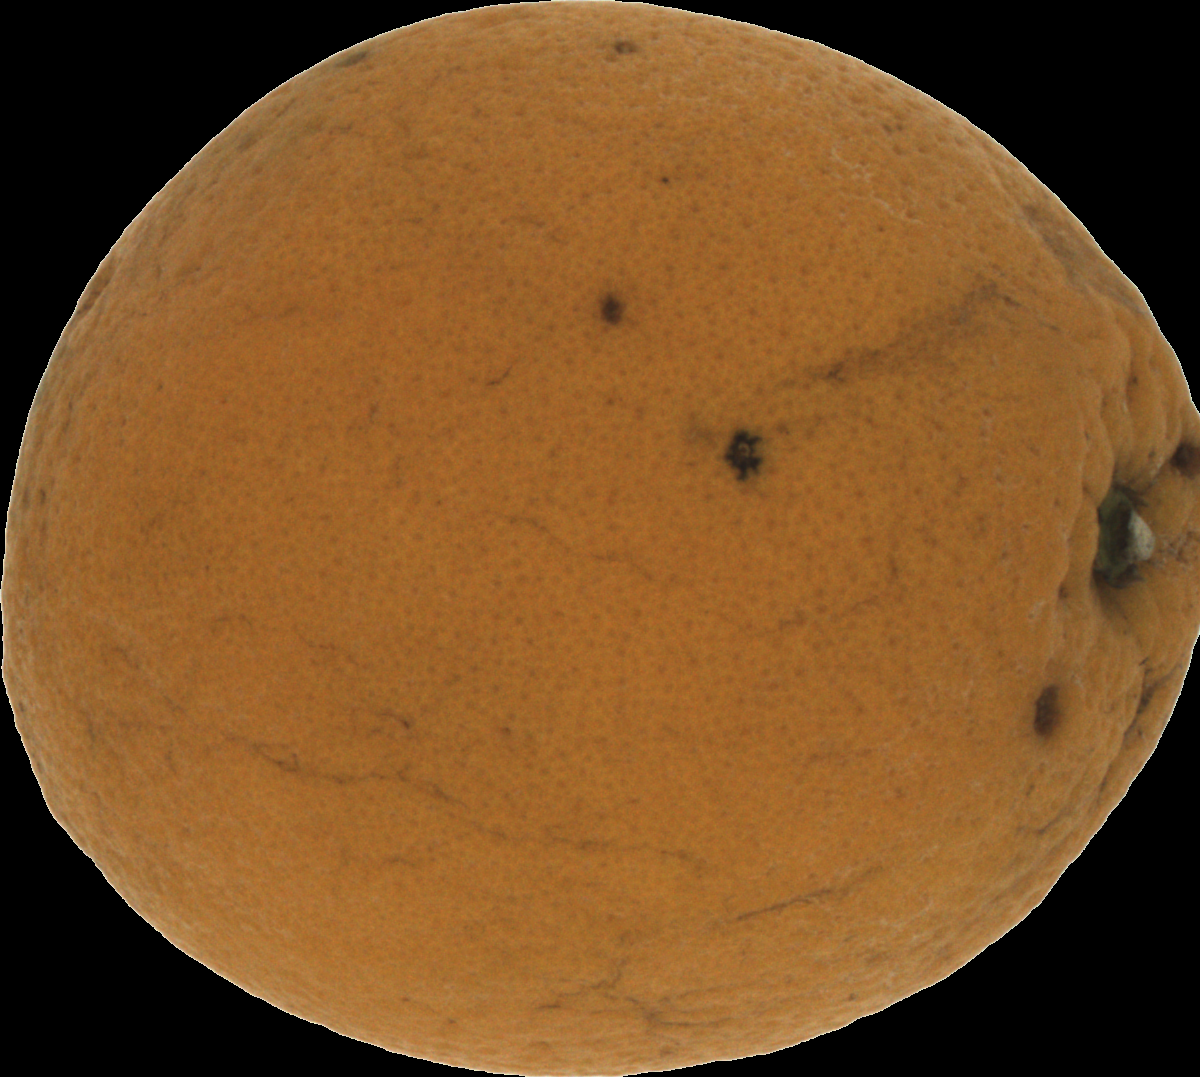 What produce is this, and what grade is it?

orange, bad
